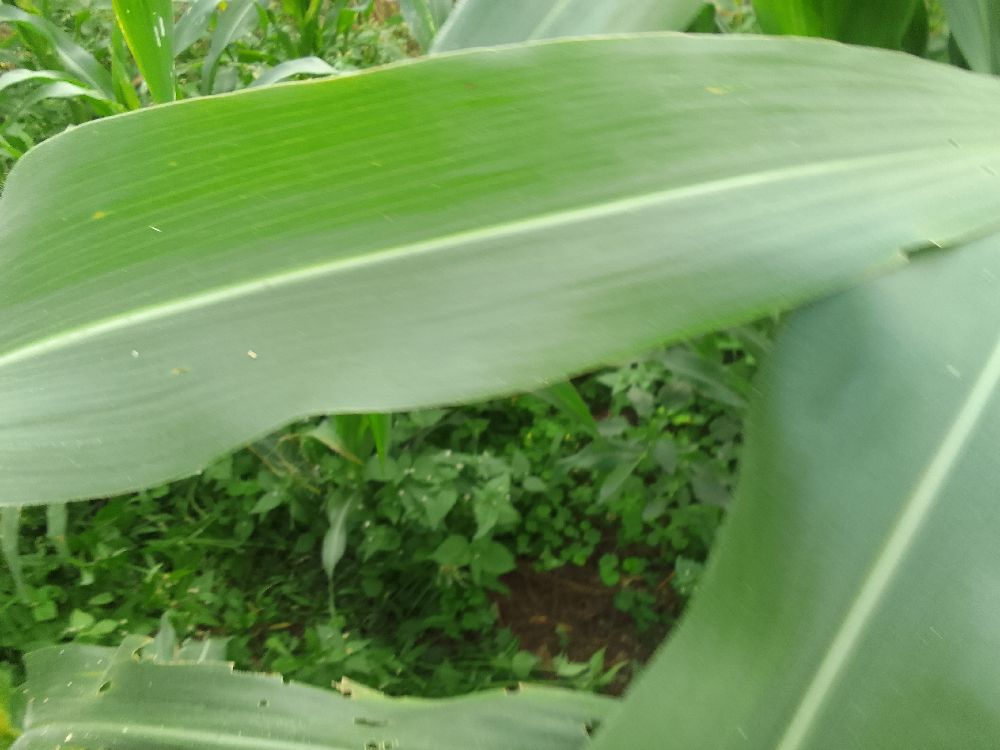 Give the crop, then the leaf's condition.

maize, healthy
